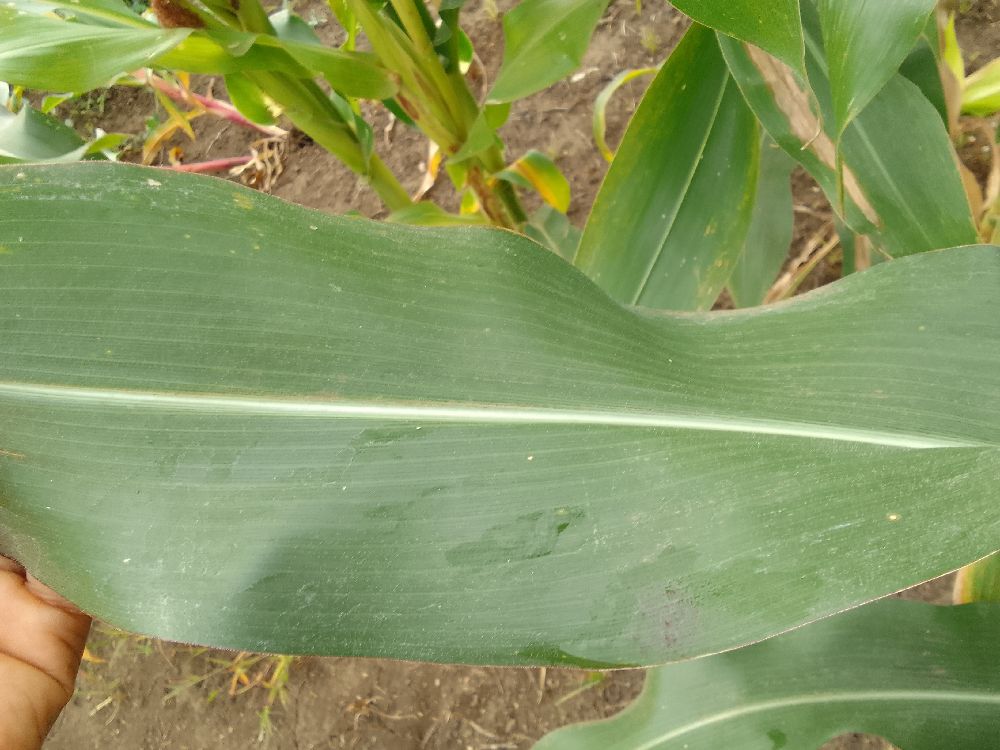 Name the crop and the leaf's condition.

maize, healthy
